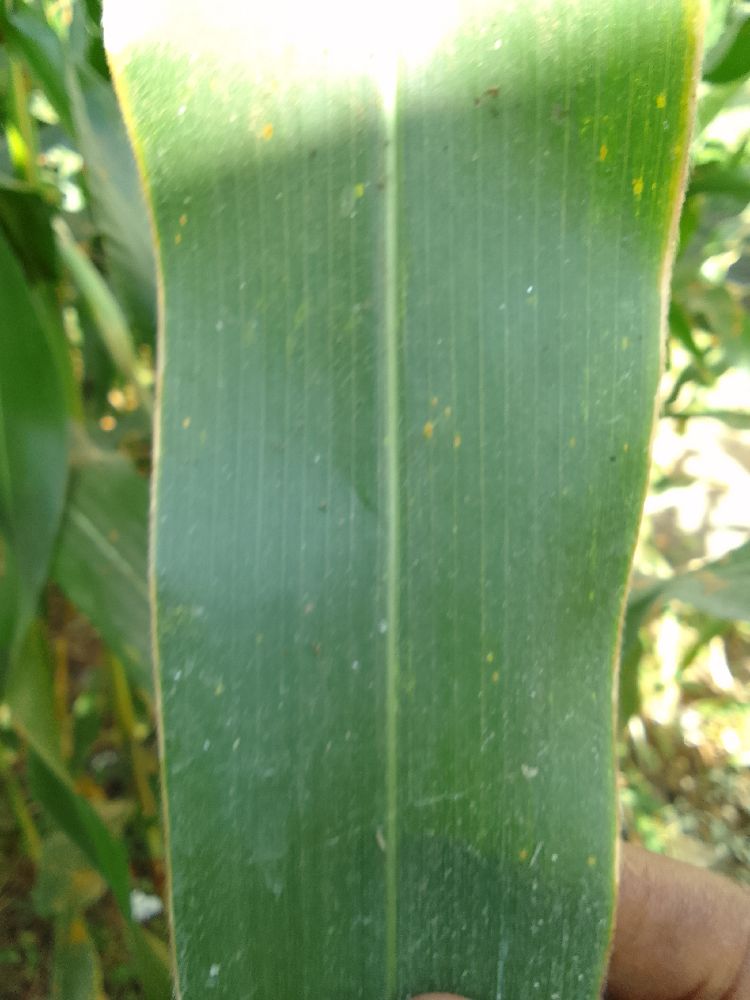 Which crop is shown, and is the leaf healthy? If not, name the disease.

maize, healthy
